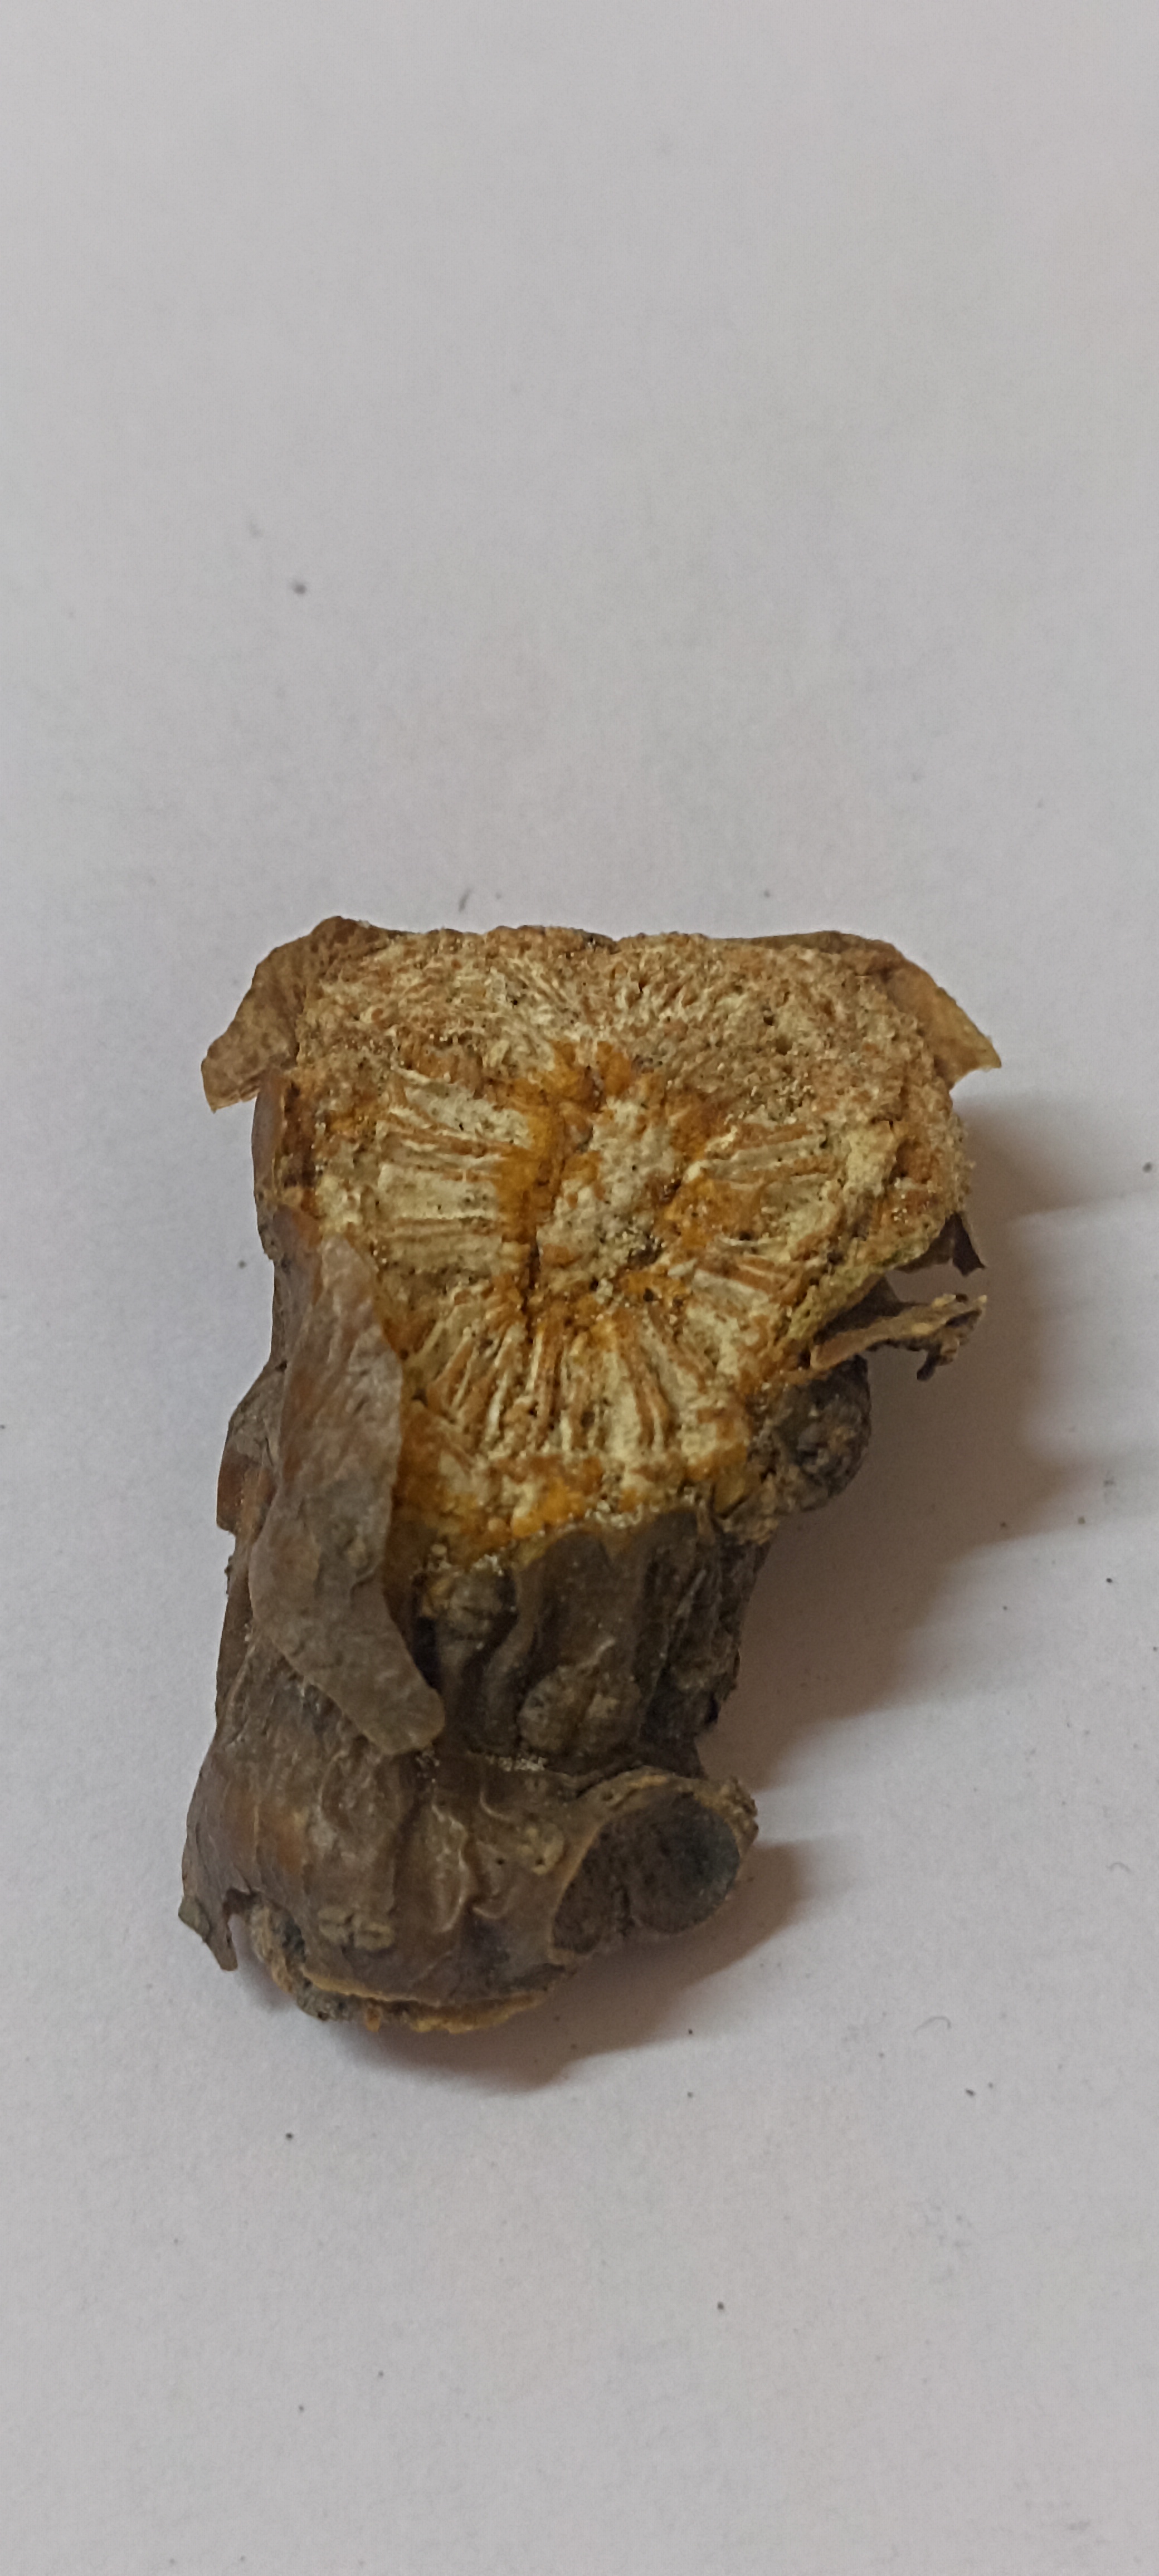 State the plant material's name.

gulvel
